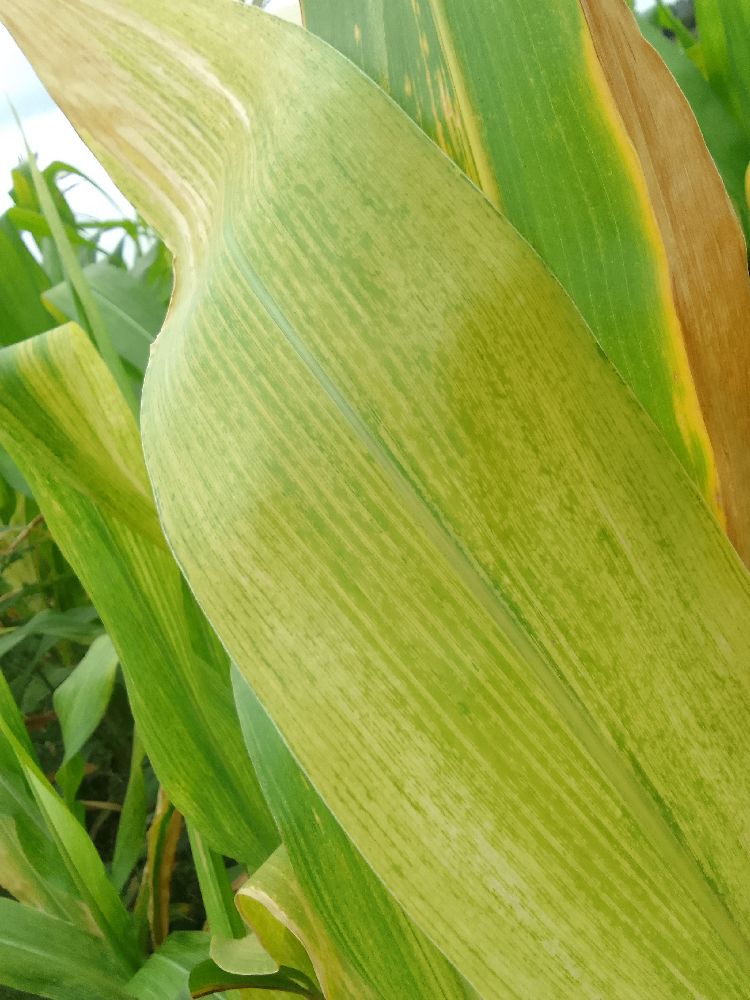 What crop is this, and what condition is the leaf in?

maize, maize lethal necrosis
